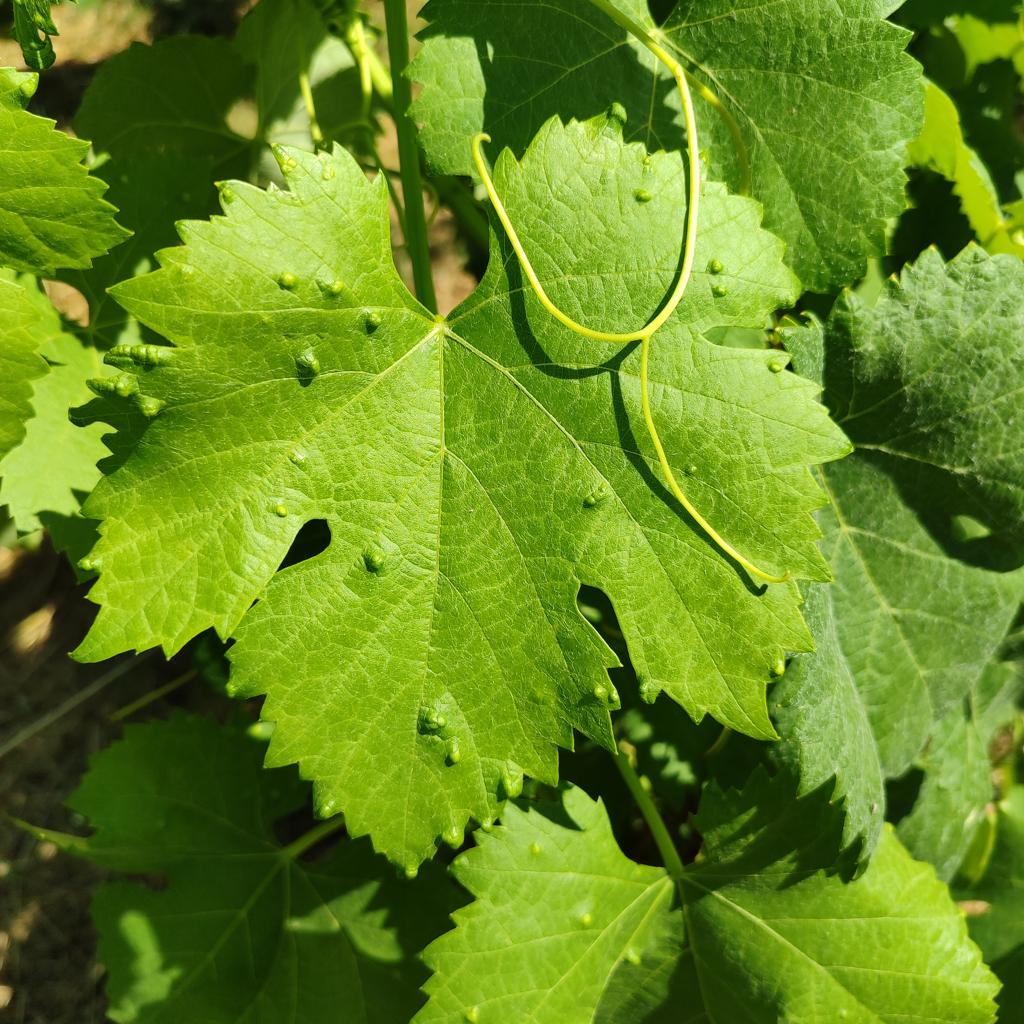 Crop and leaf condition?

grapevine, erineum mite
